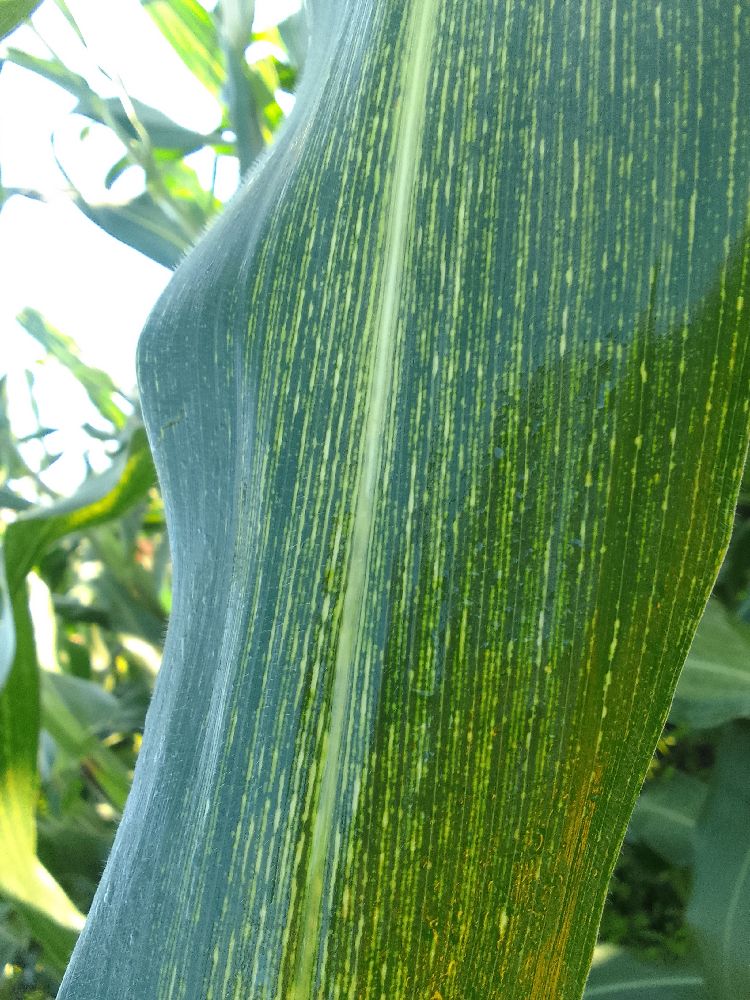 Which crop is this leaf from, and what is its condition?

maize, maize streak virus
